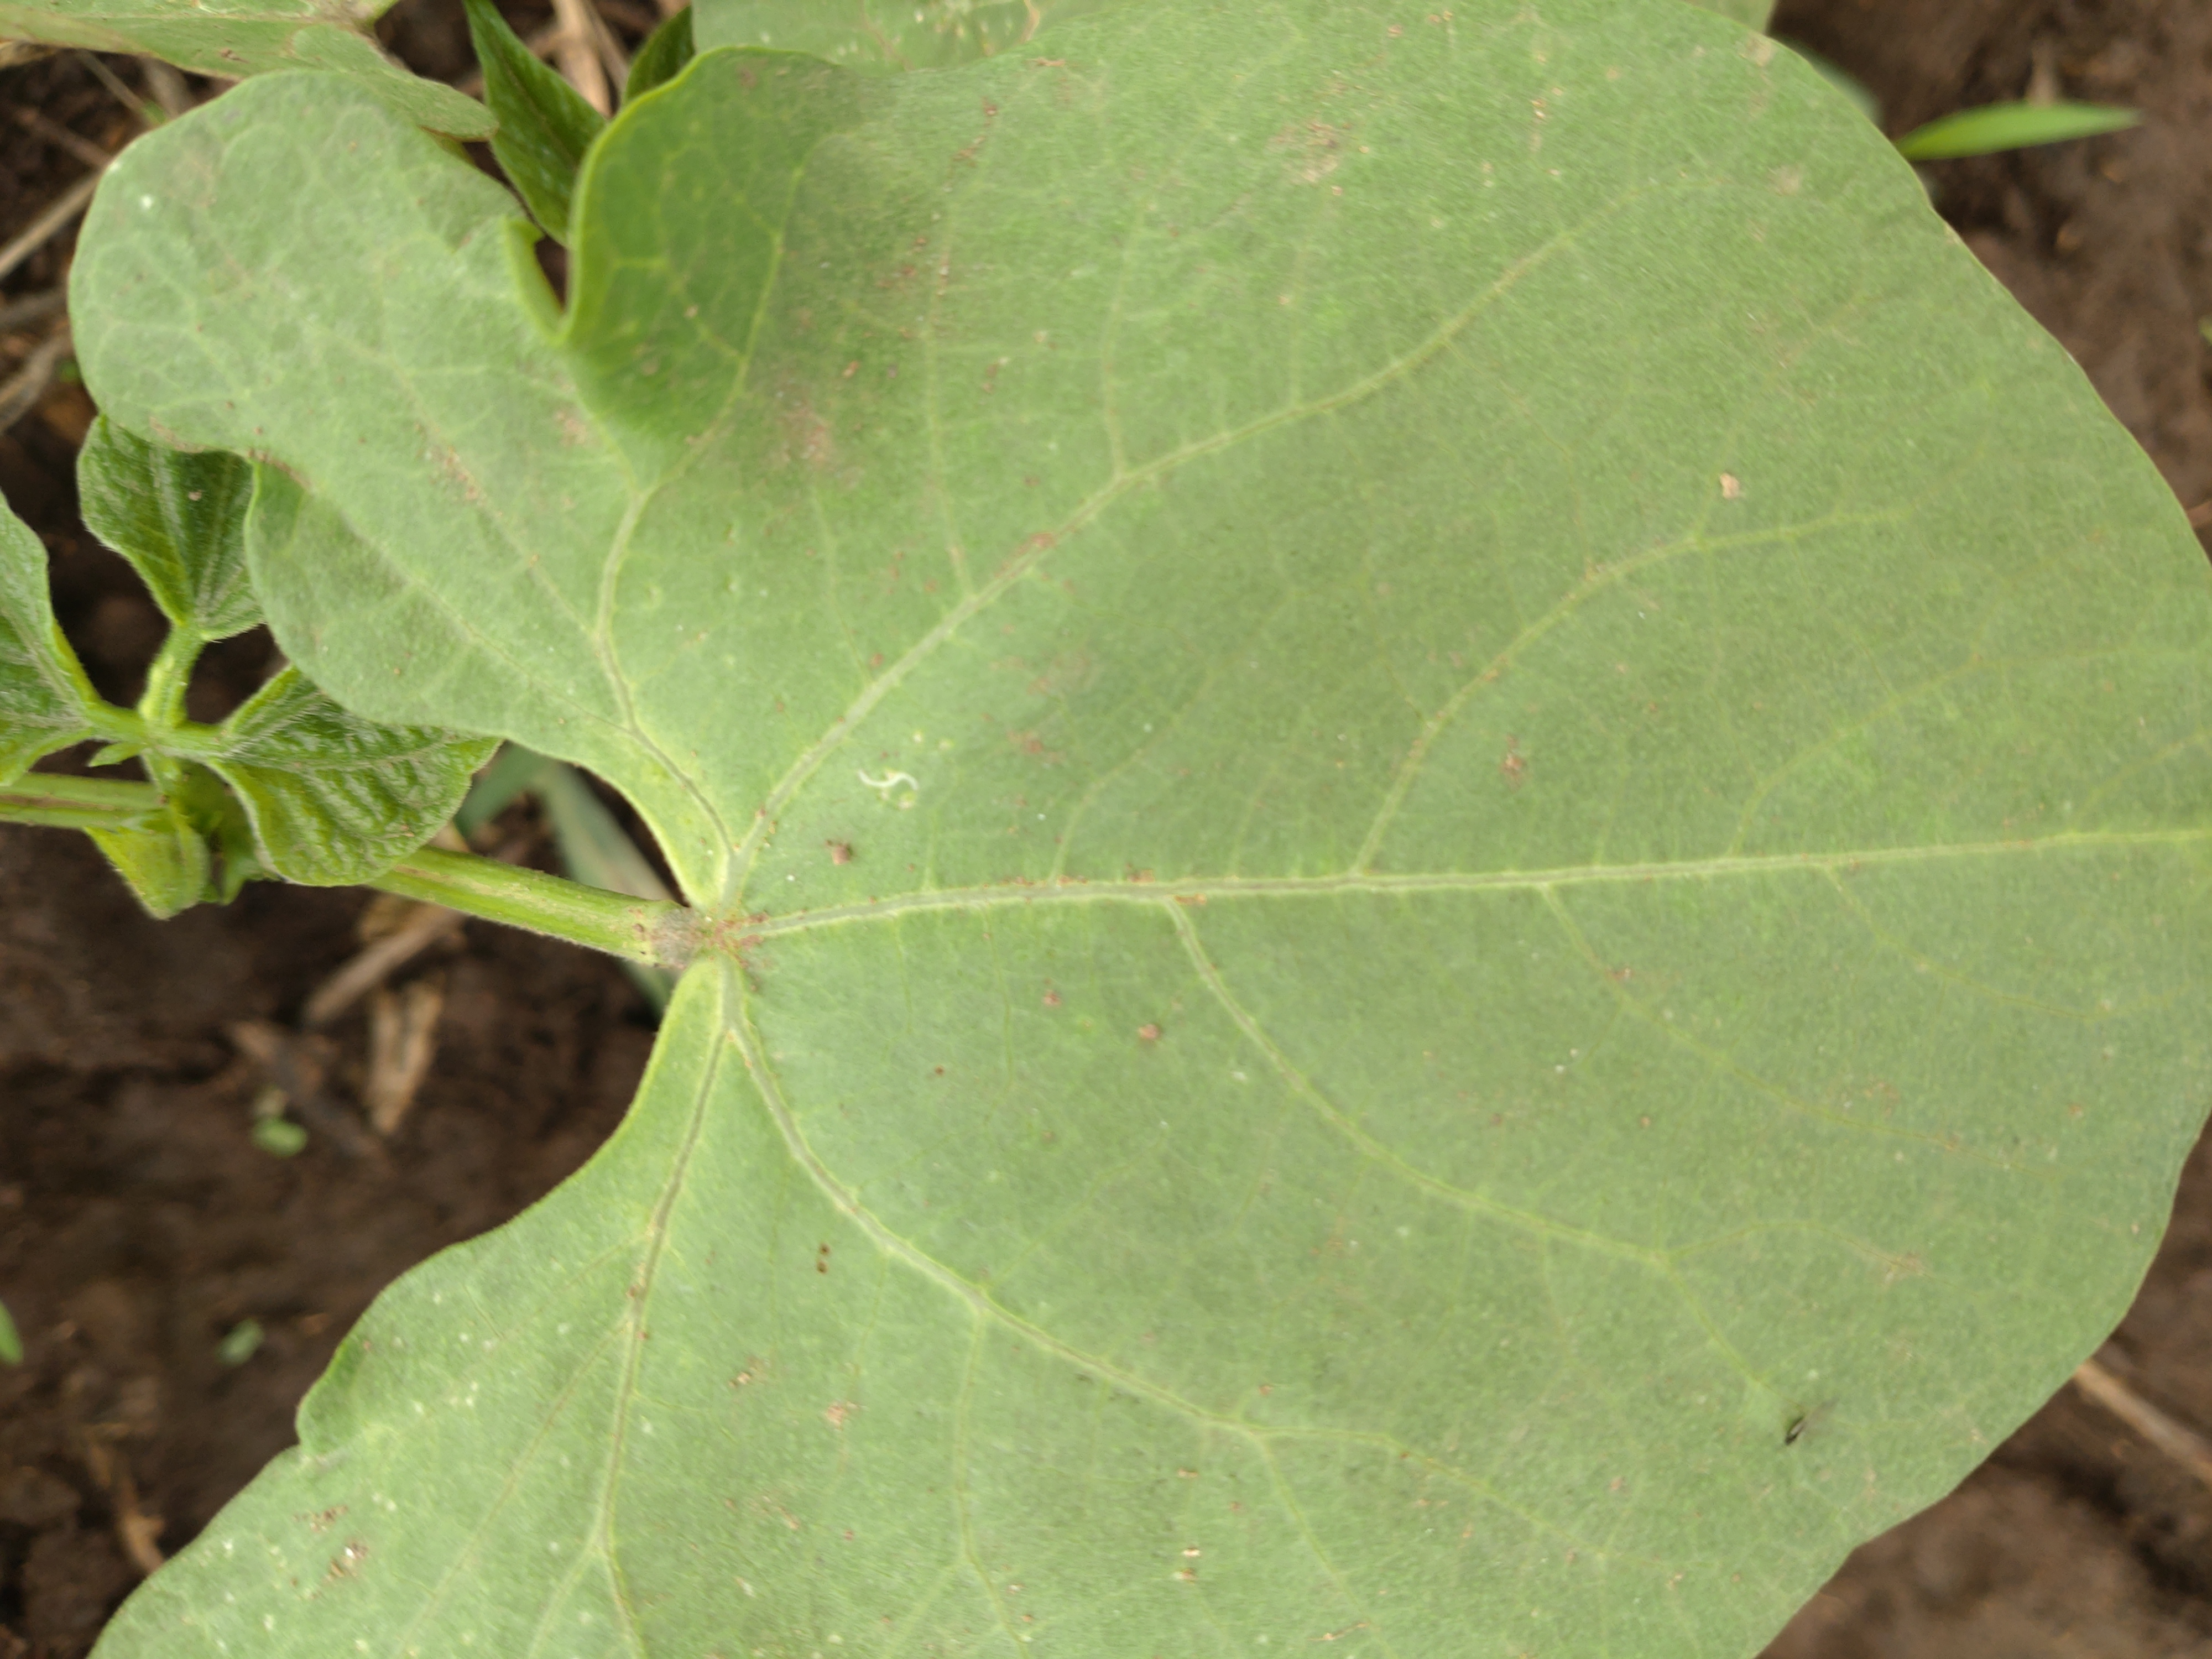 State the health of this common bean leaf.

healthy
